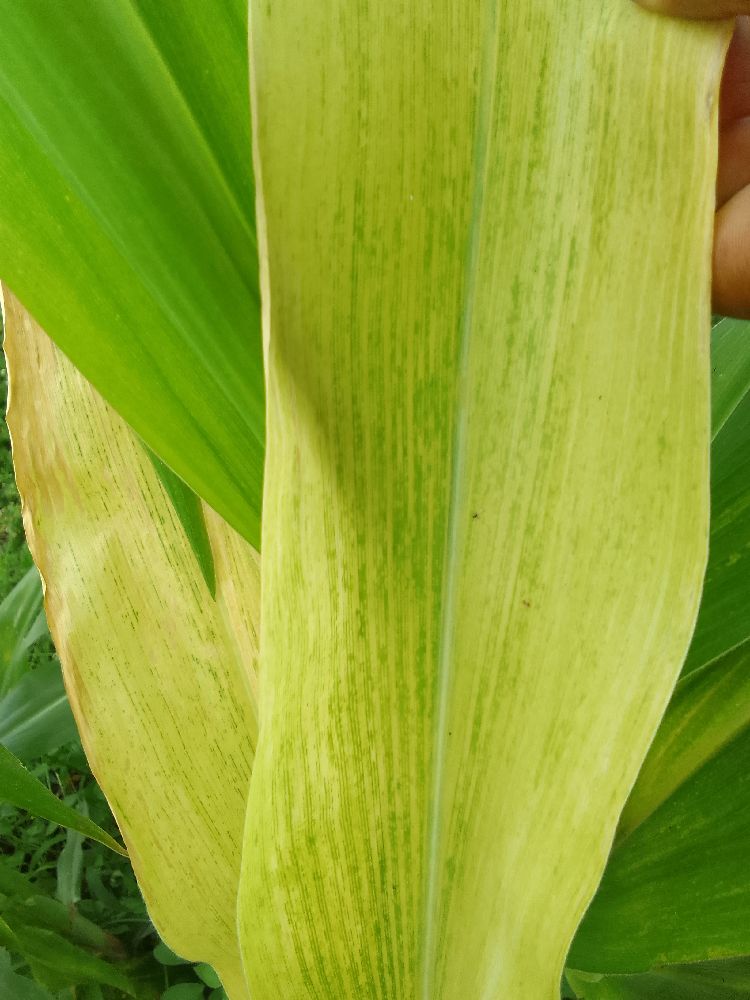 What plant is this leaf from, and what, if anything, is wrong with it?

maize, maize lethal necrosis
